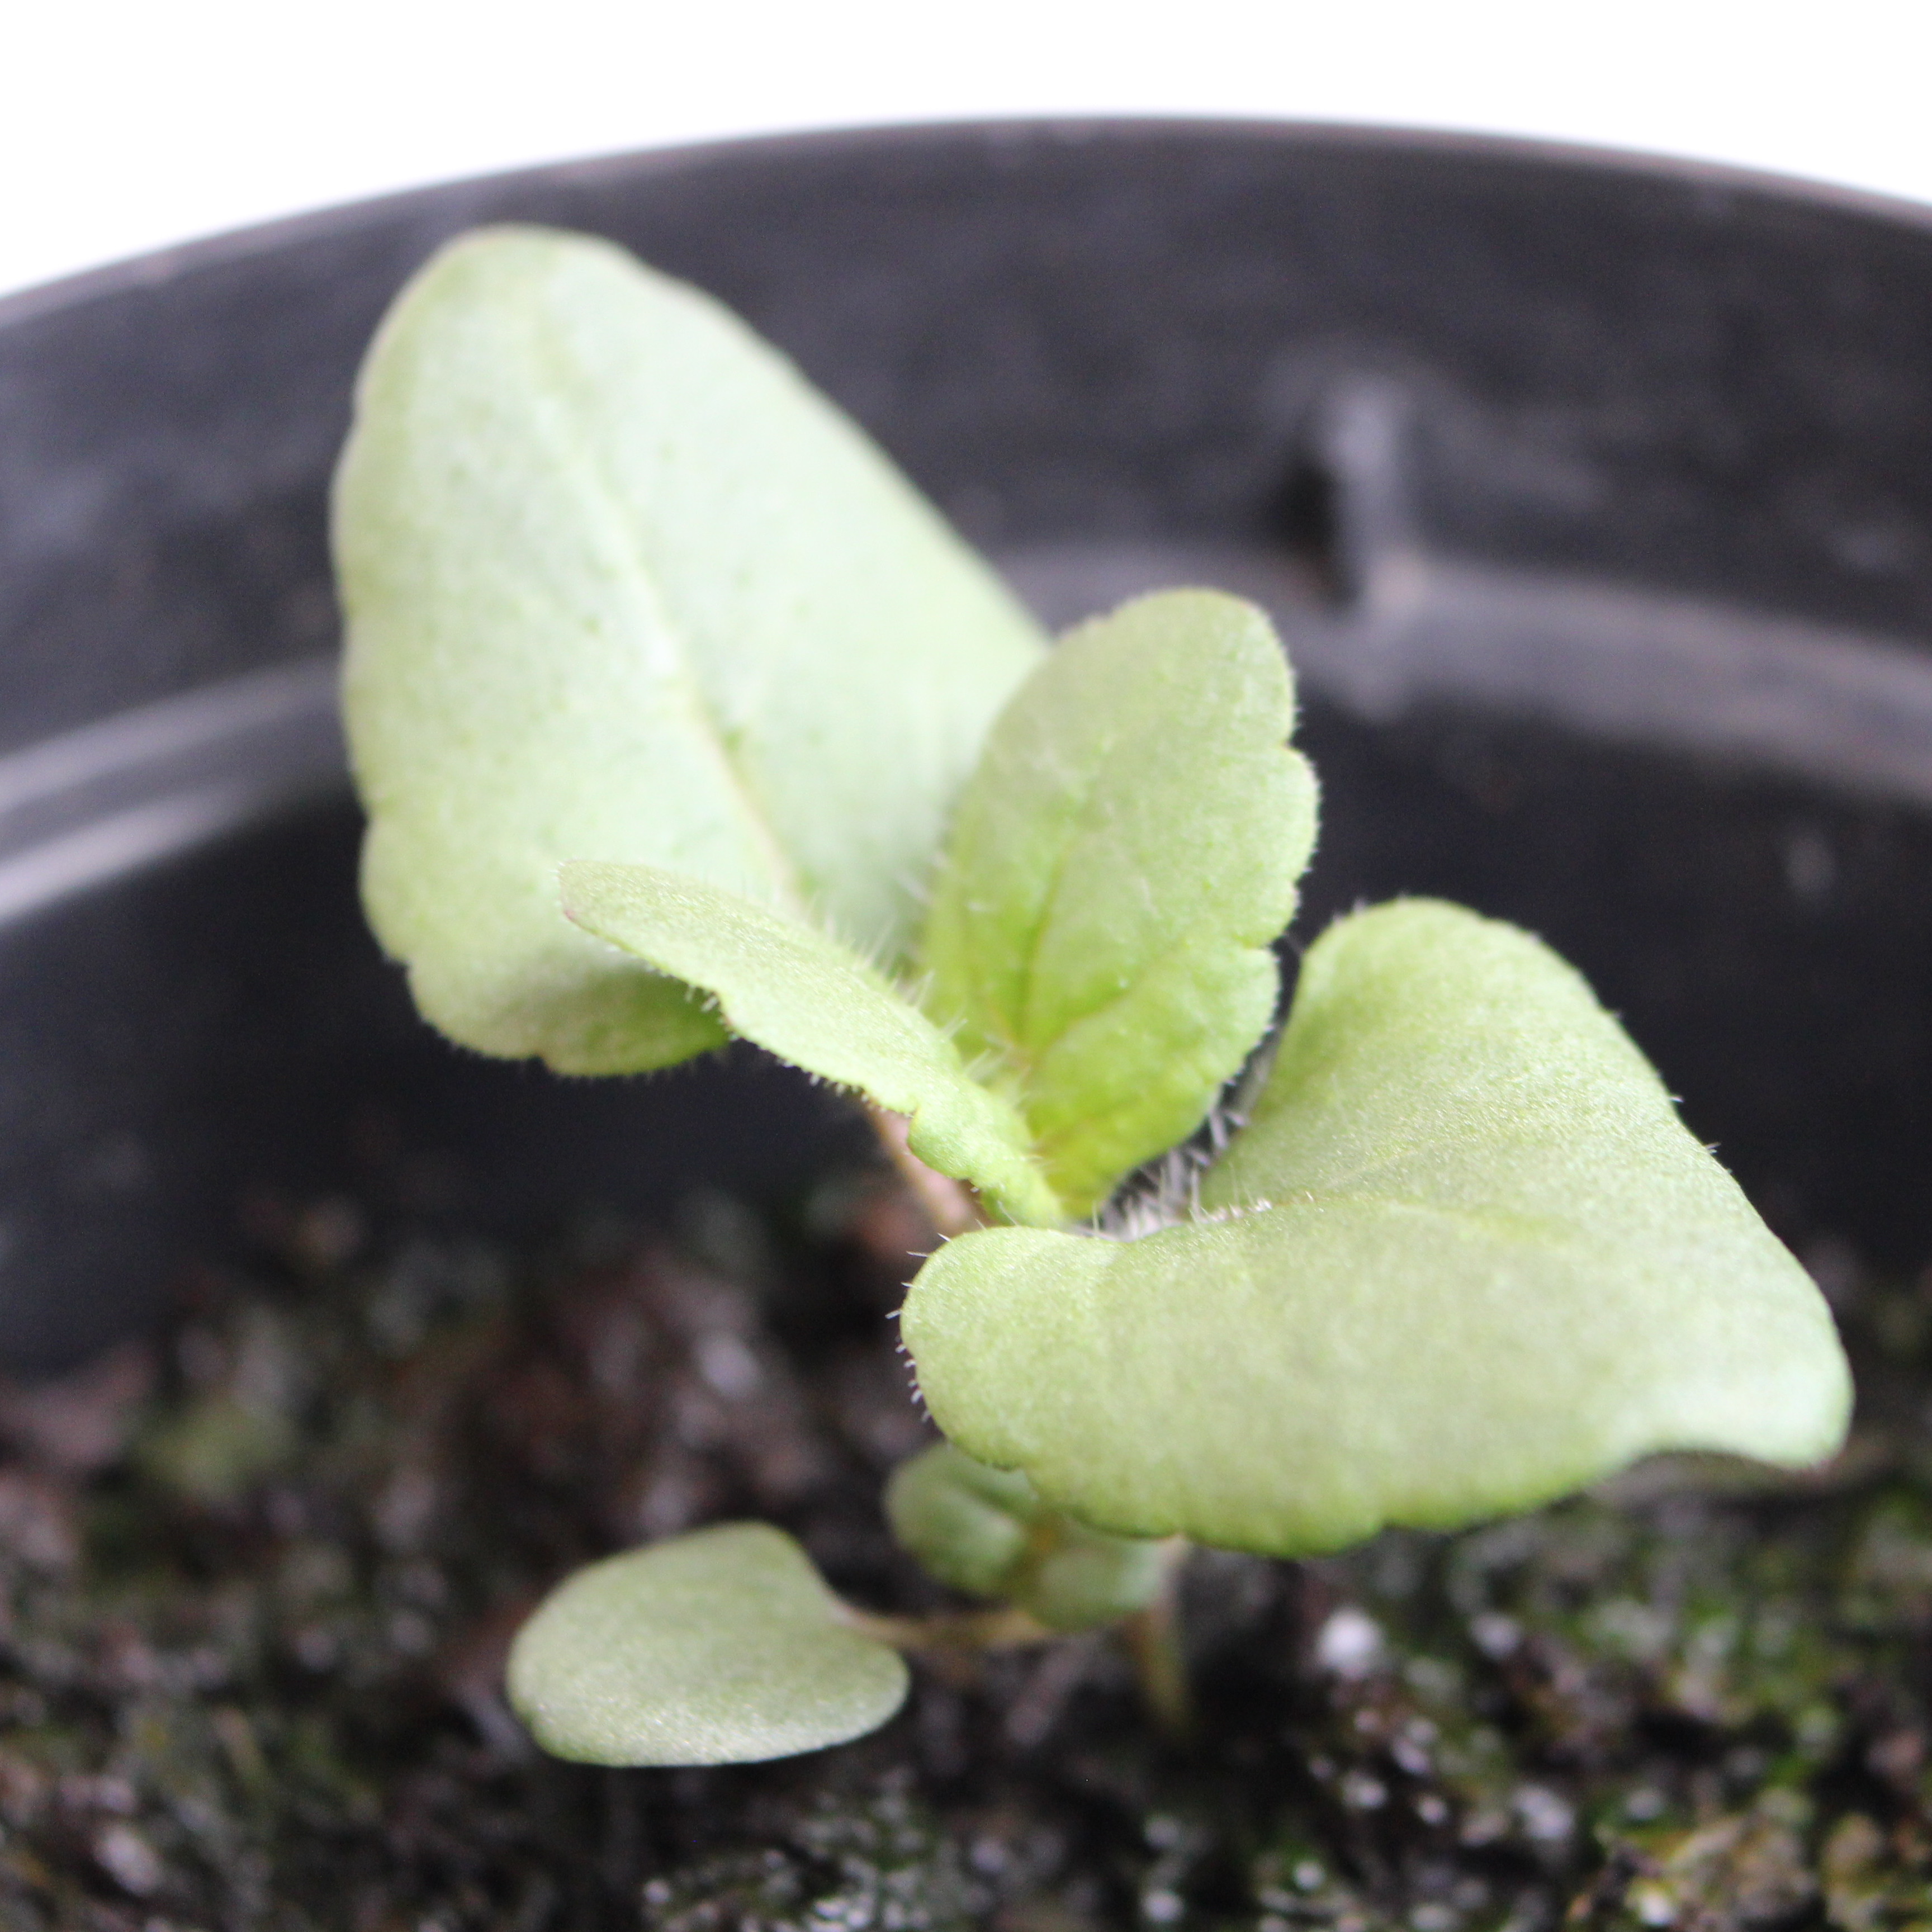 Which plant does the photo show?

Veronica persica
